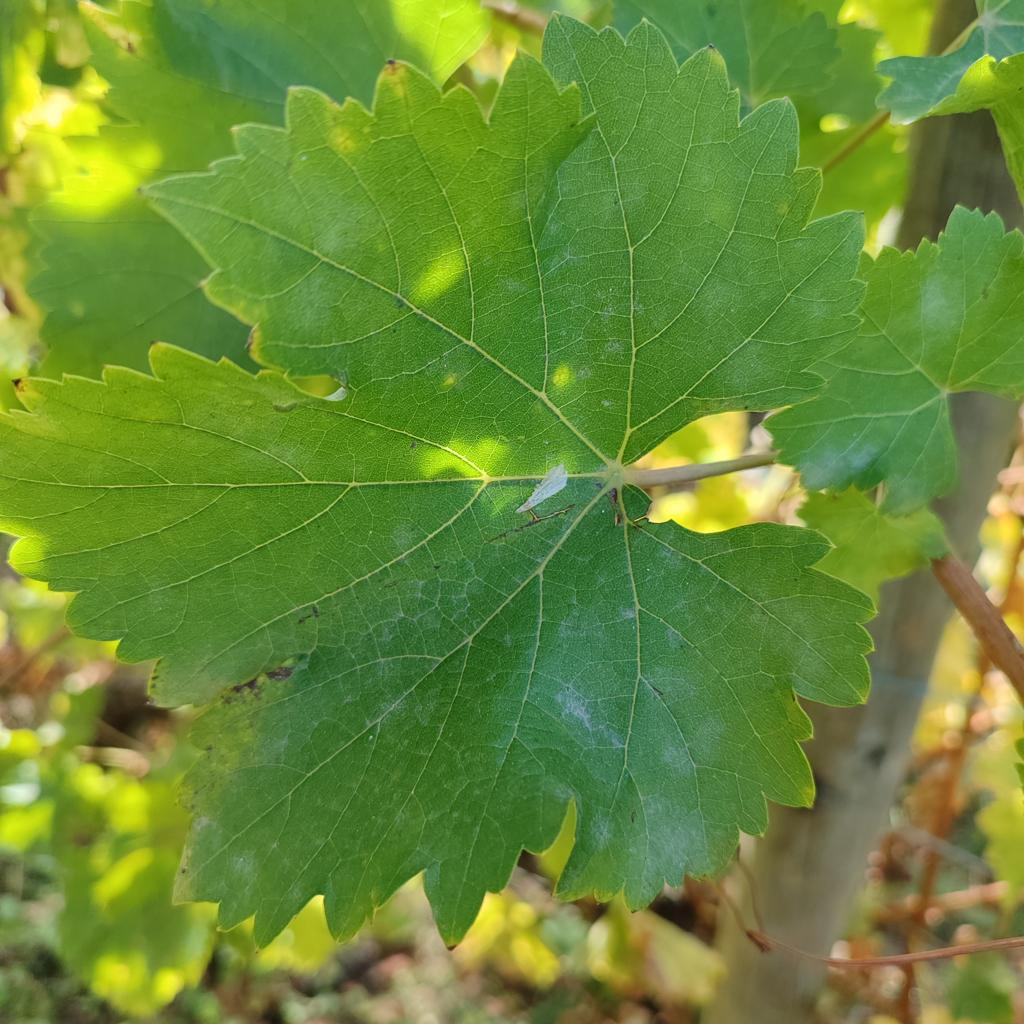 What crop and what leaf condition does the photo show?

grapevine, powdery mildew
